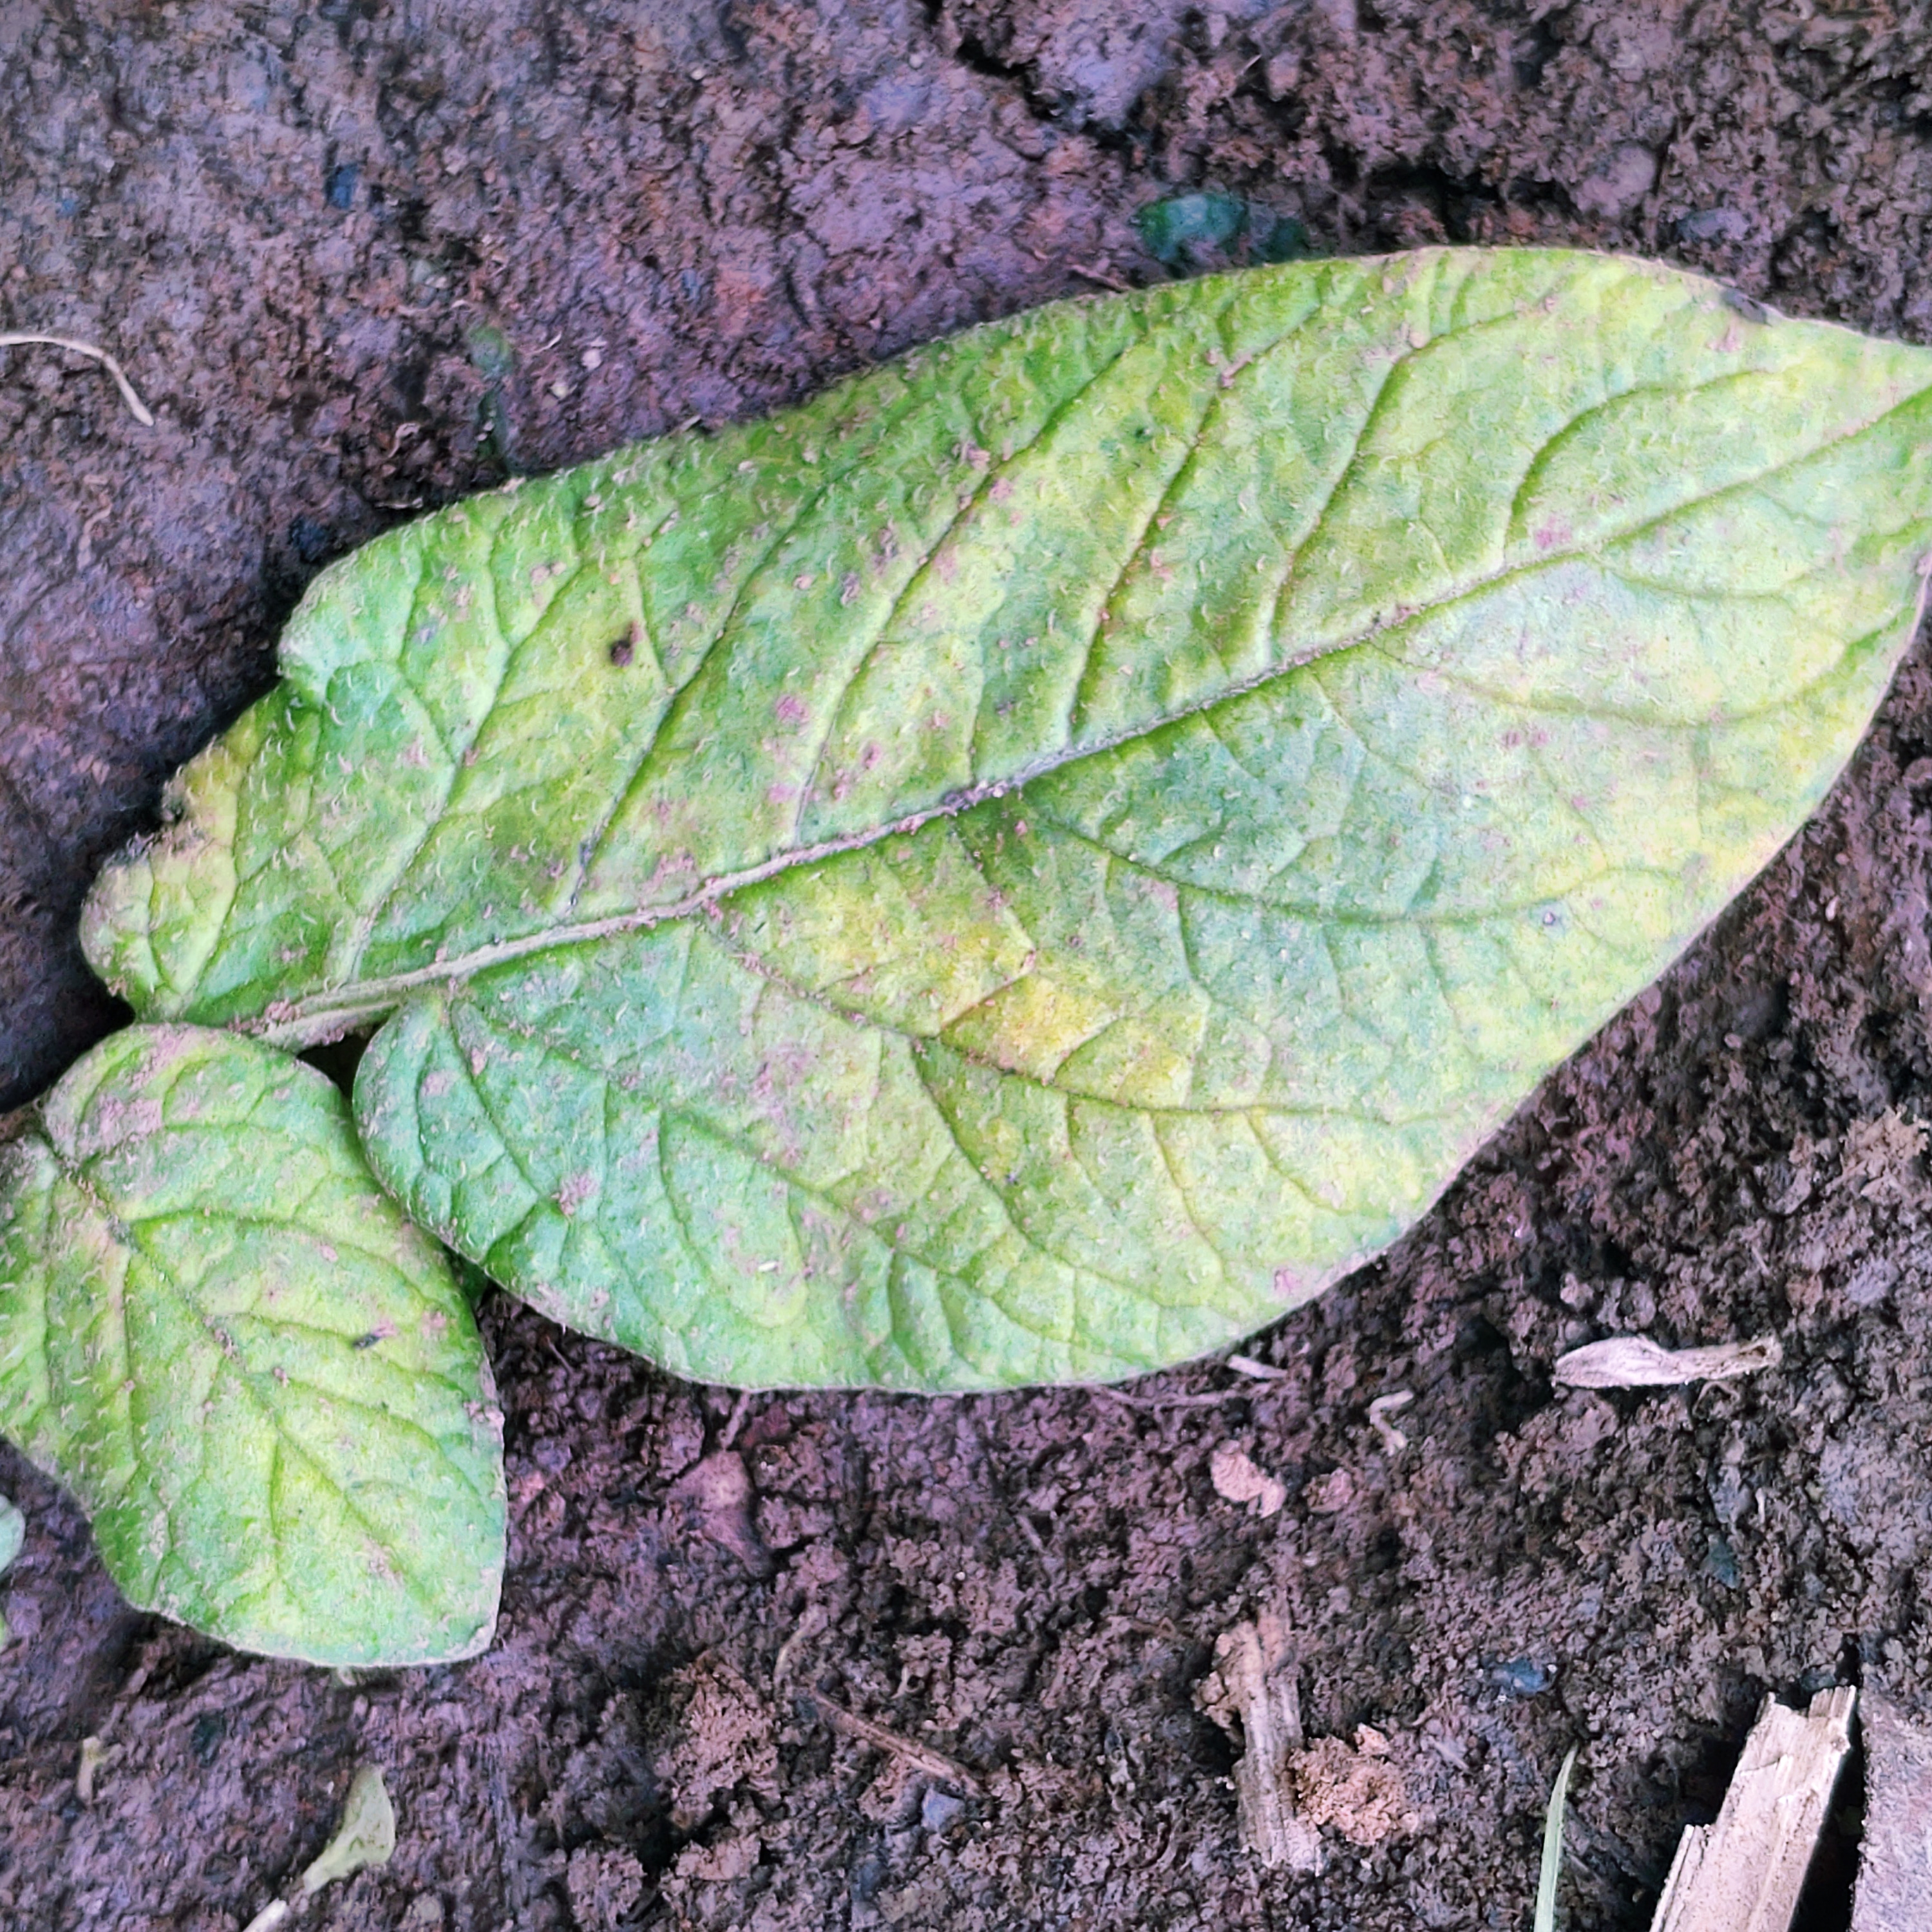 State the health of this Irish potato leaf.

late blight
